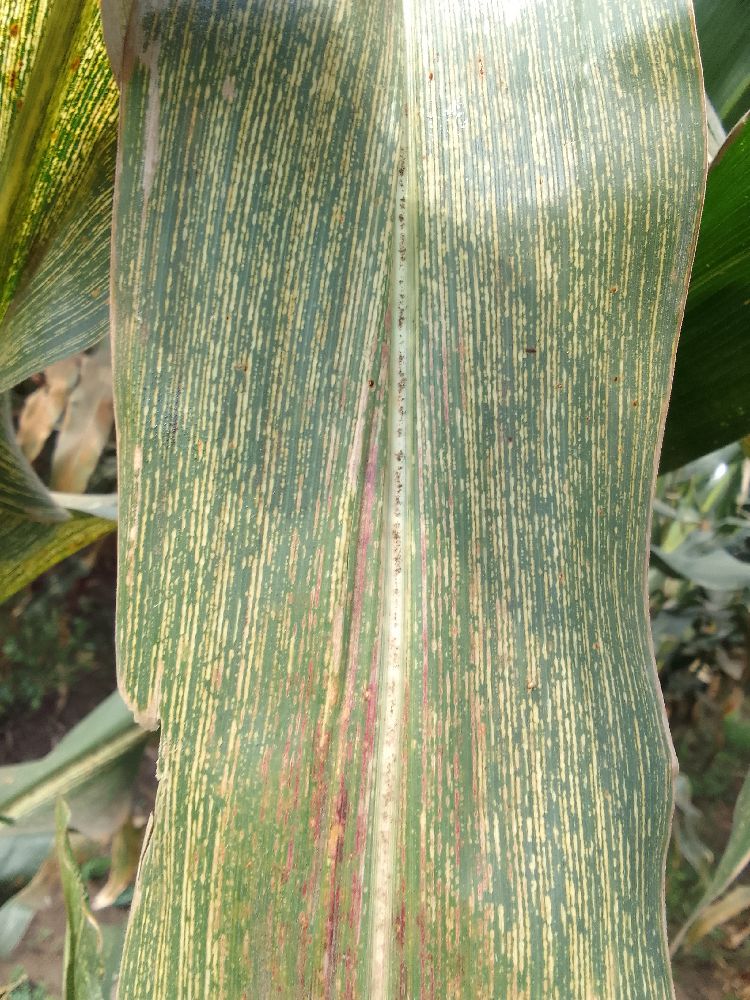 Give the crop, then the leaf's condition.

maize, maize streak virus
